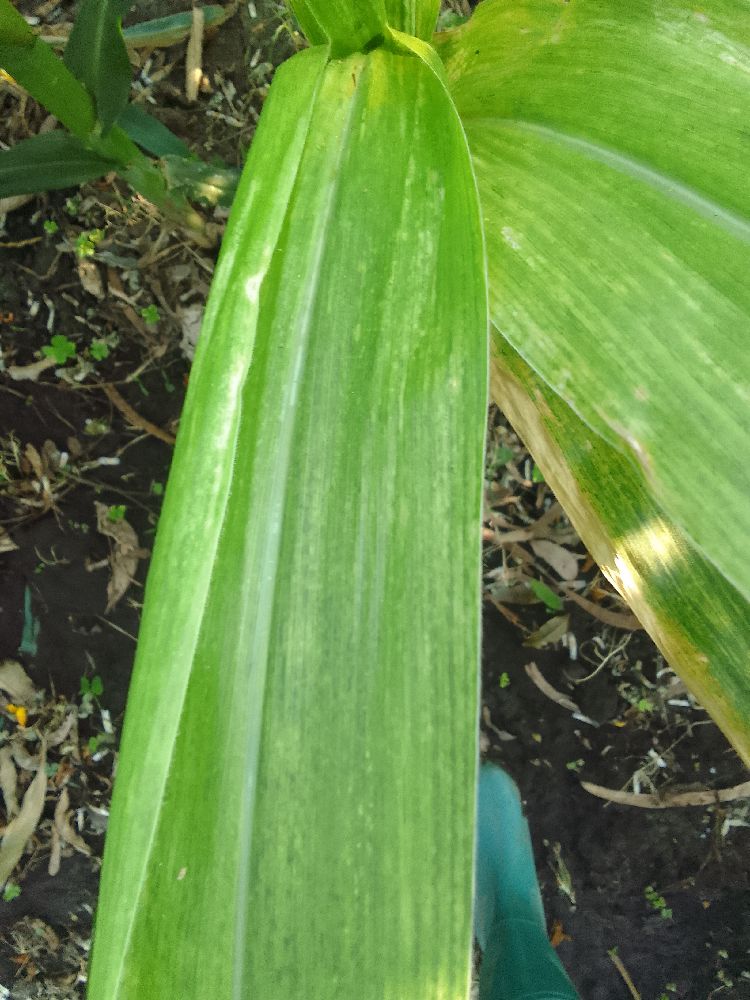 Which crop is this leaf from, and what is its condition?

maize, maize lethal necrosis
